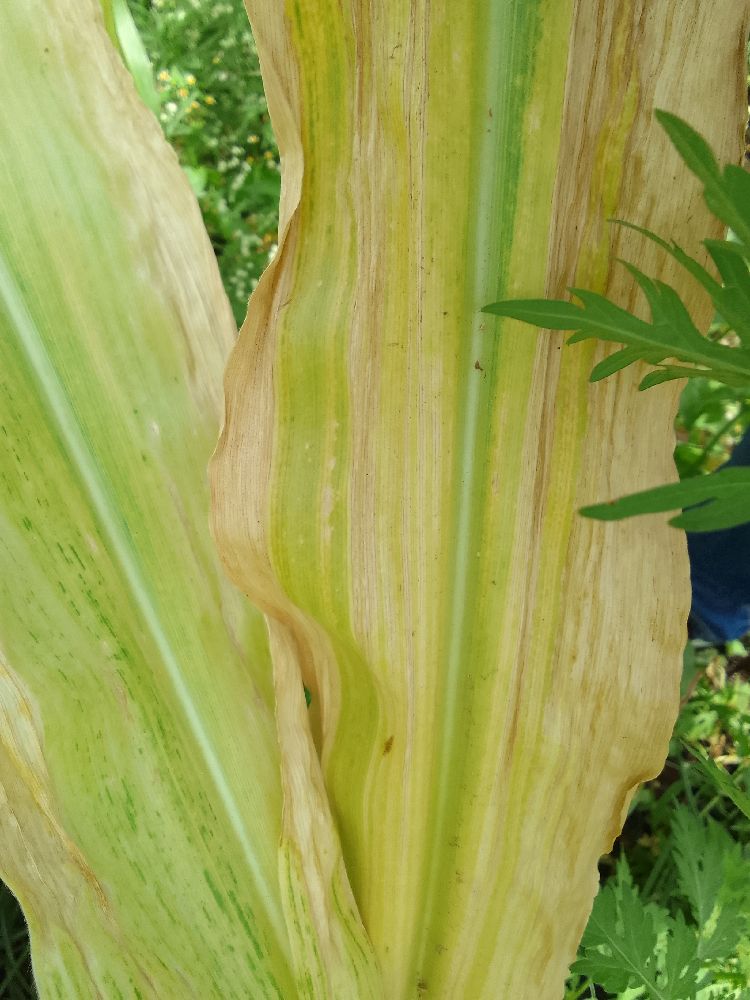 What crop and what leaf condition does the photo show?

maize, maize lethal necrosis
